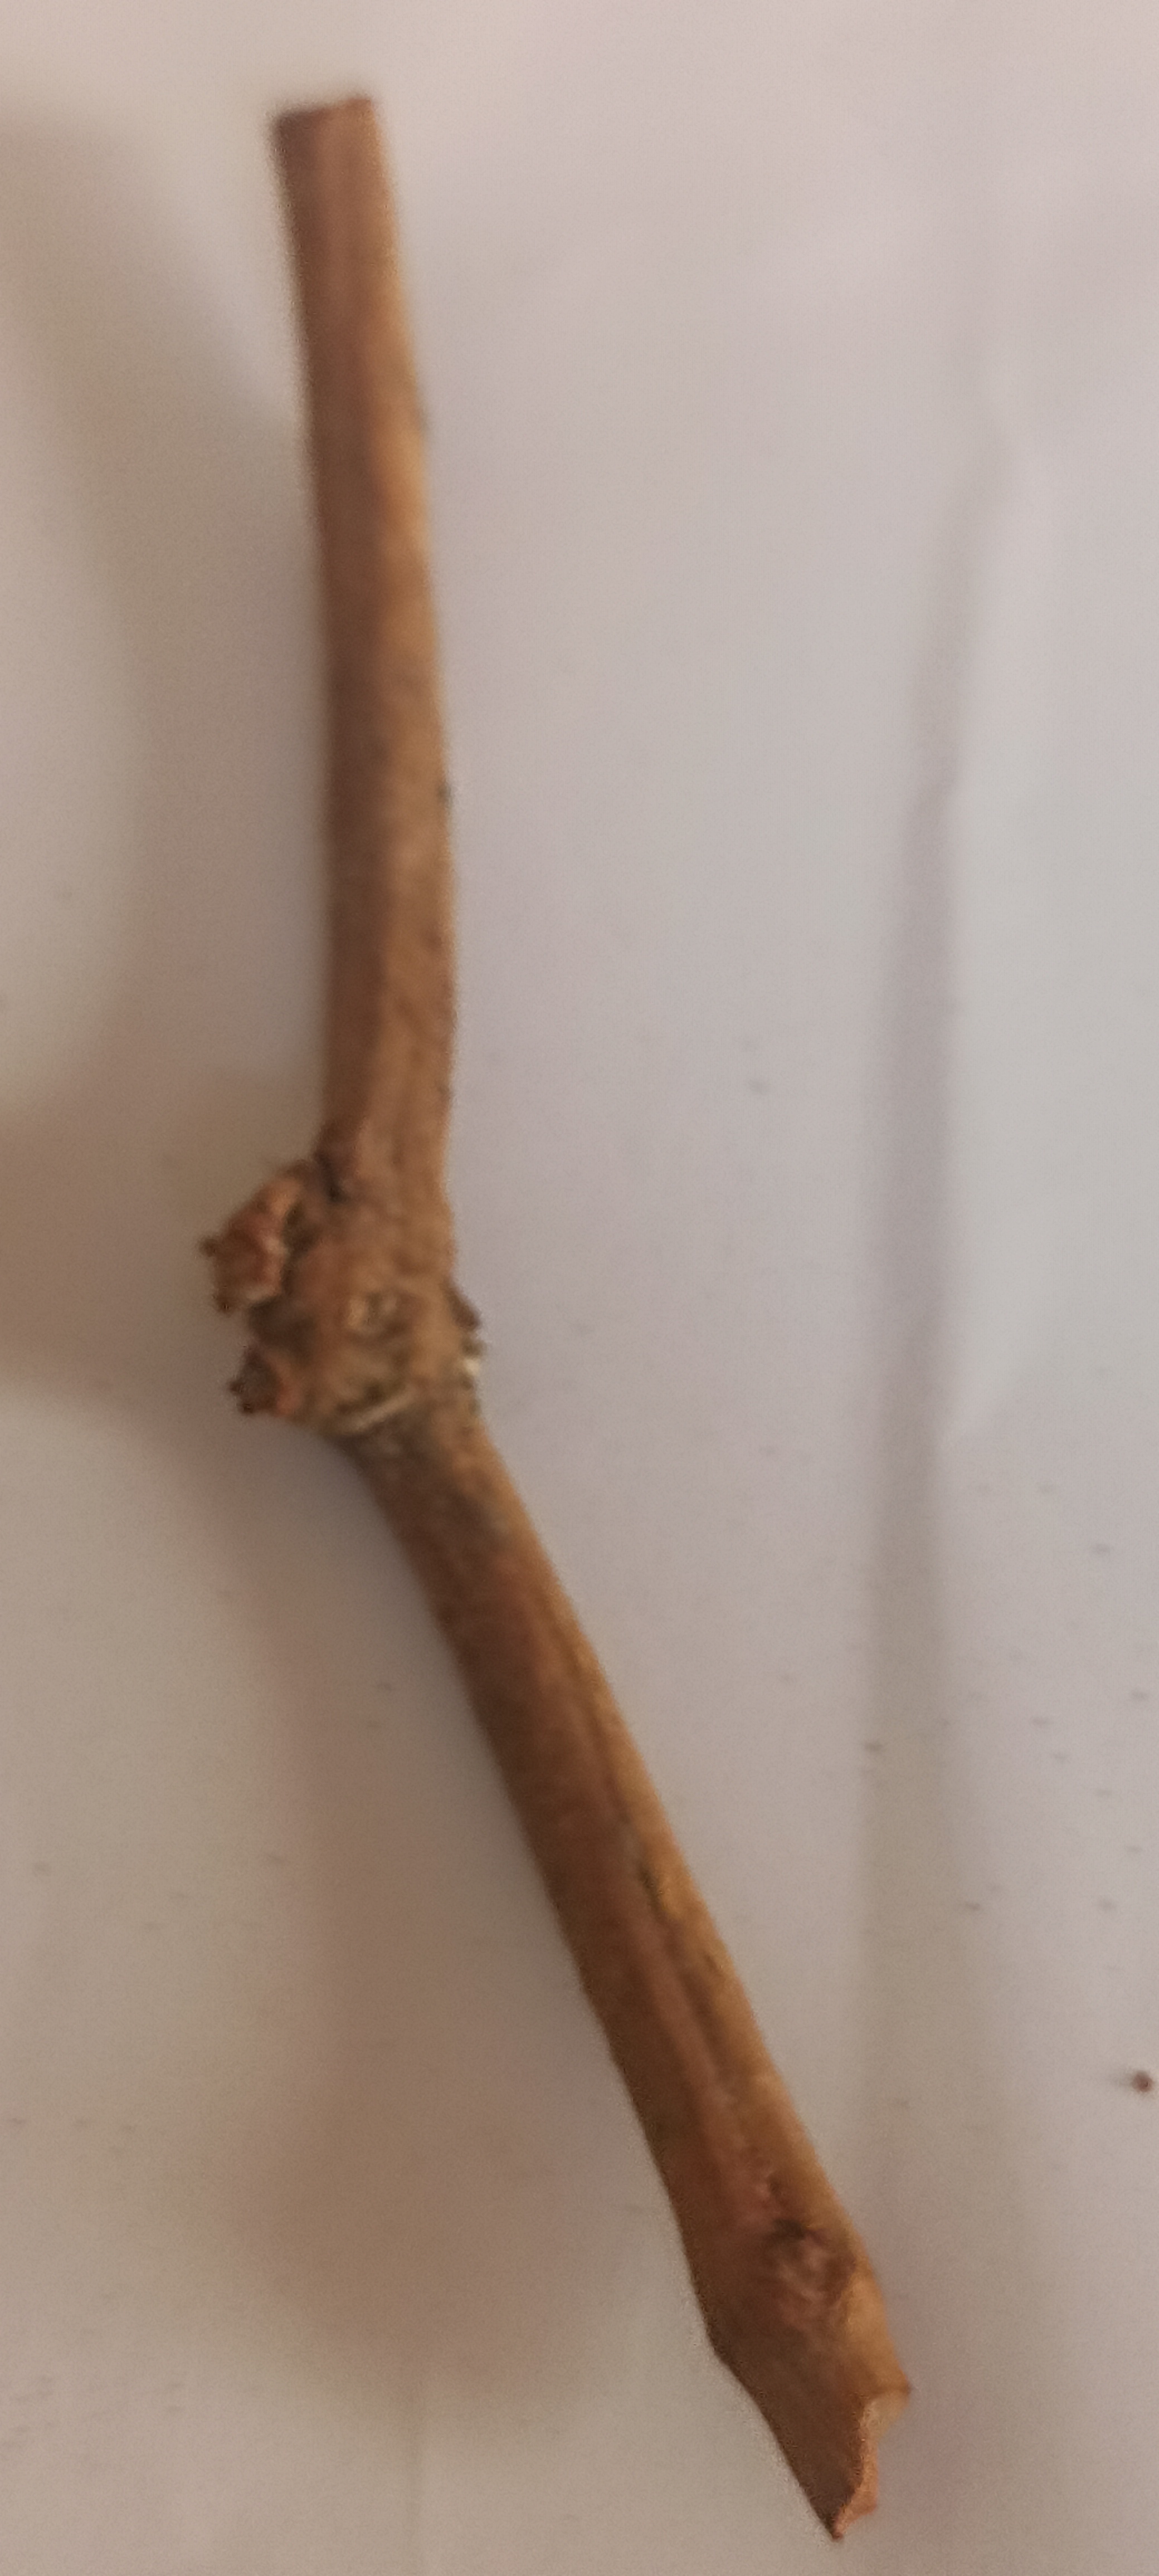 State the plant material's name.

manjistha
